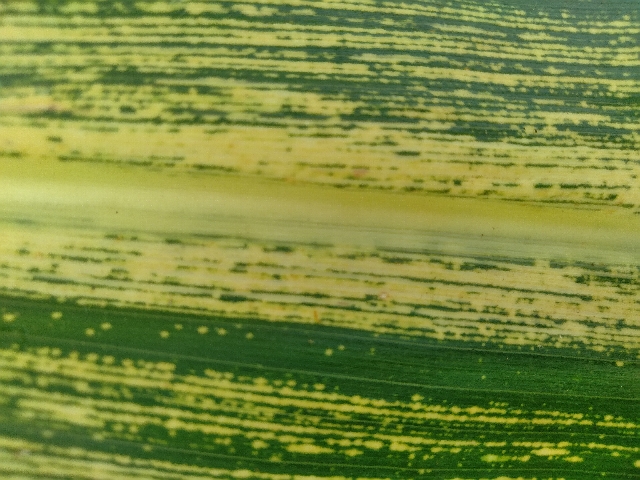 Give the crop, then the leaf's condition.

maize, maize streak virus
